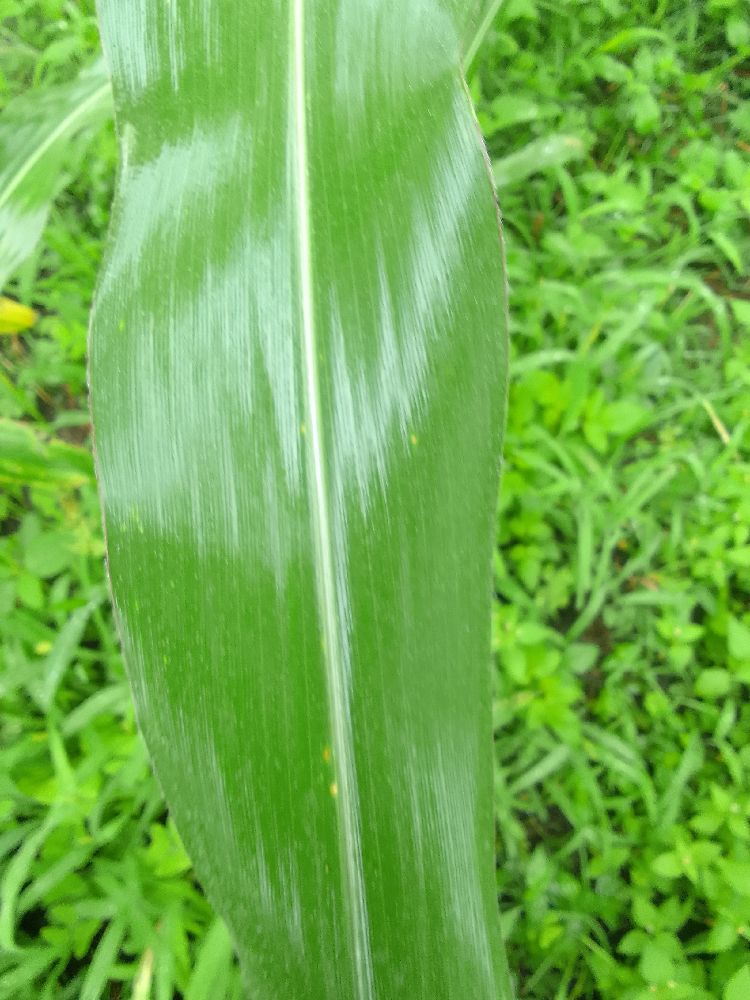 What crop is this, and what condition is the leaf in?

maize, healthy
